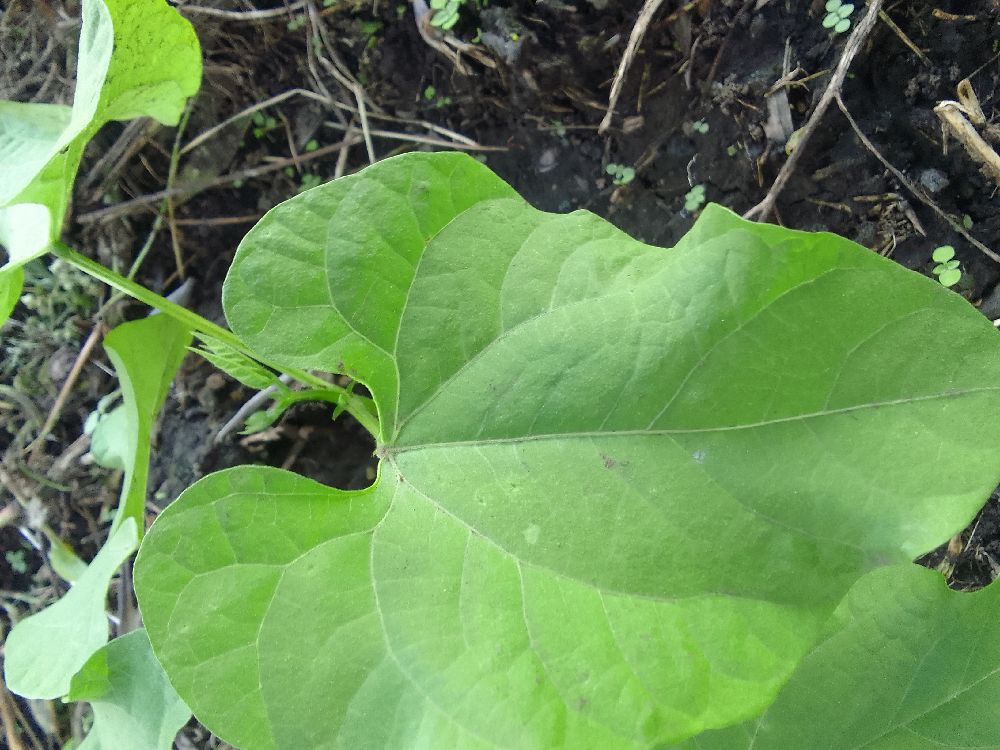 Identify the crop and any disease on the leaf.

common bean, healthy
